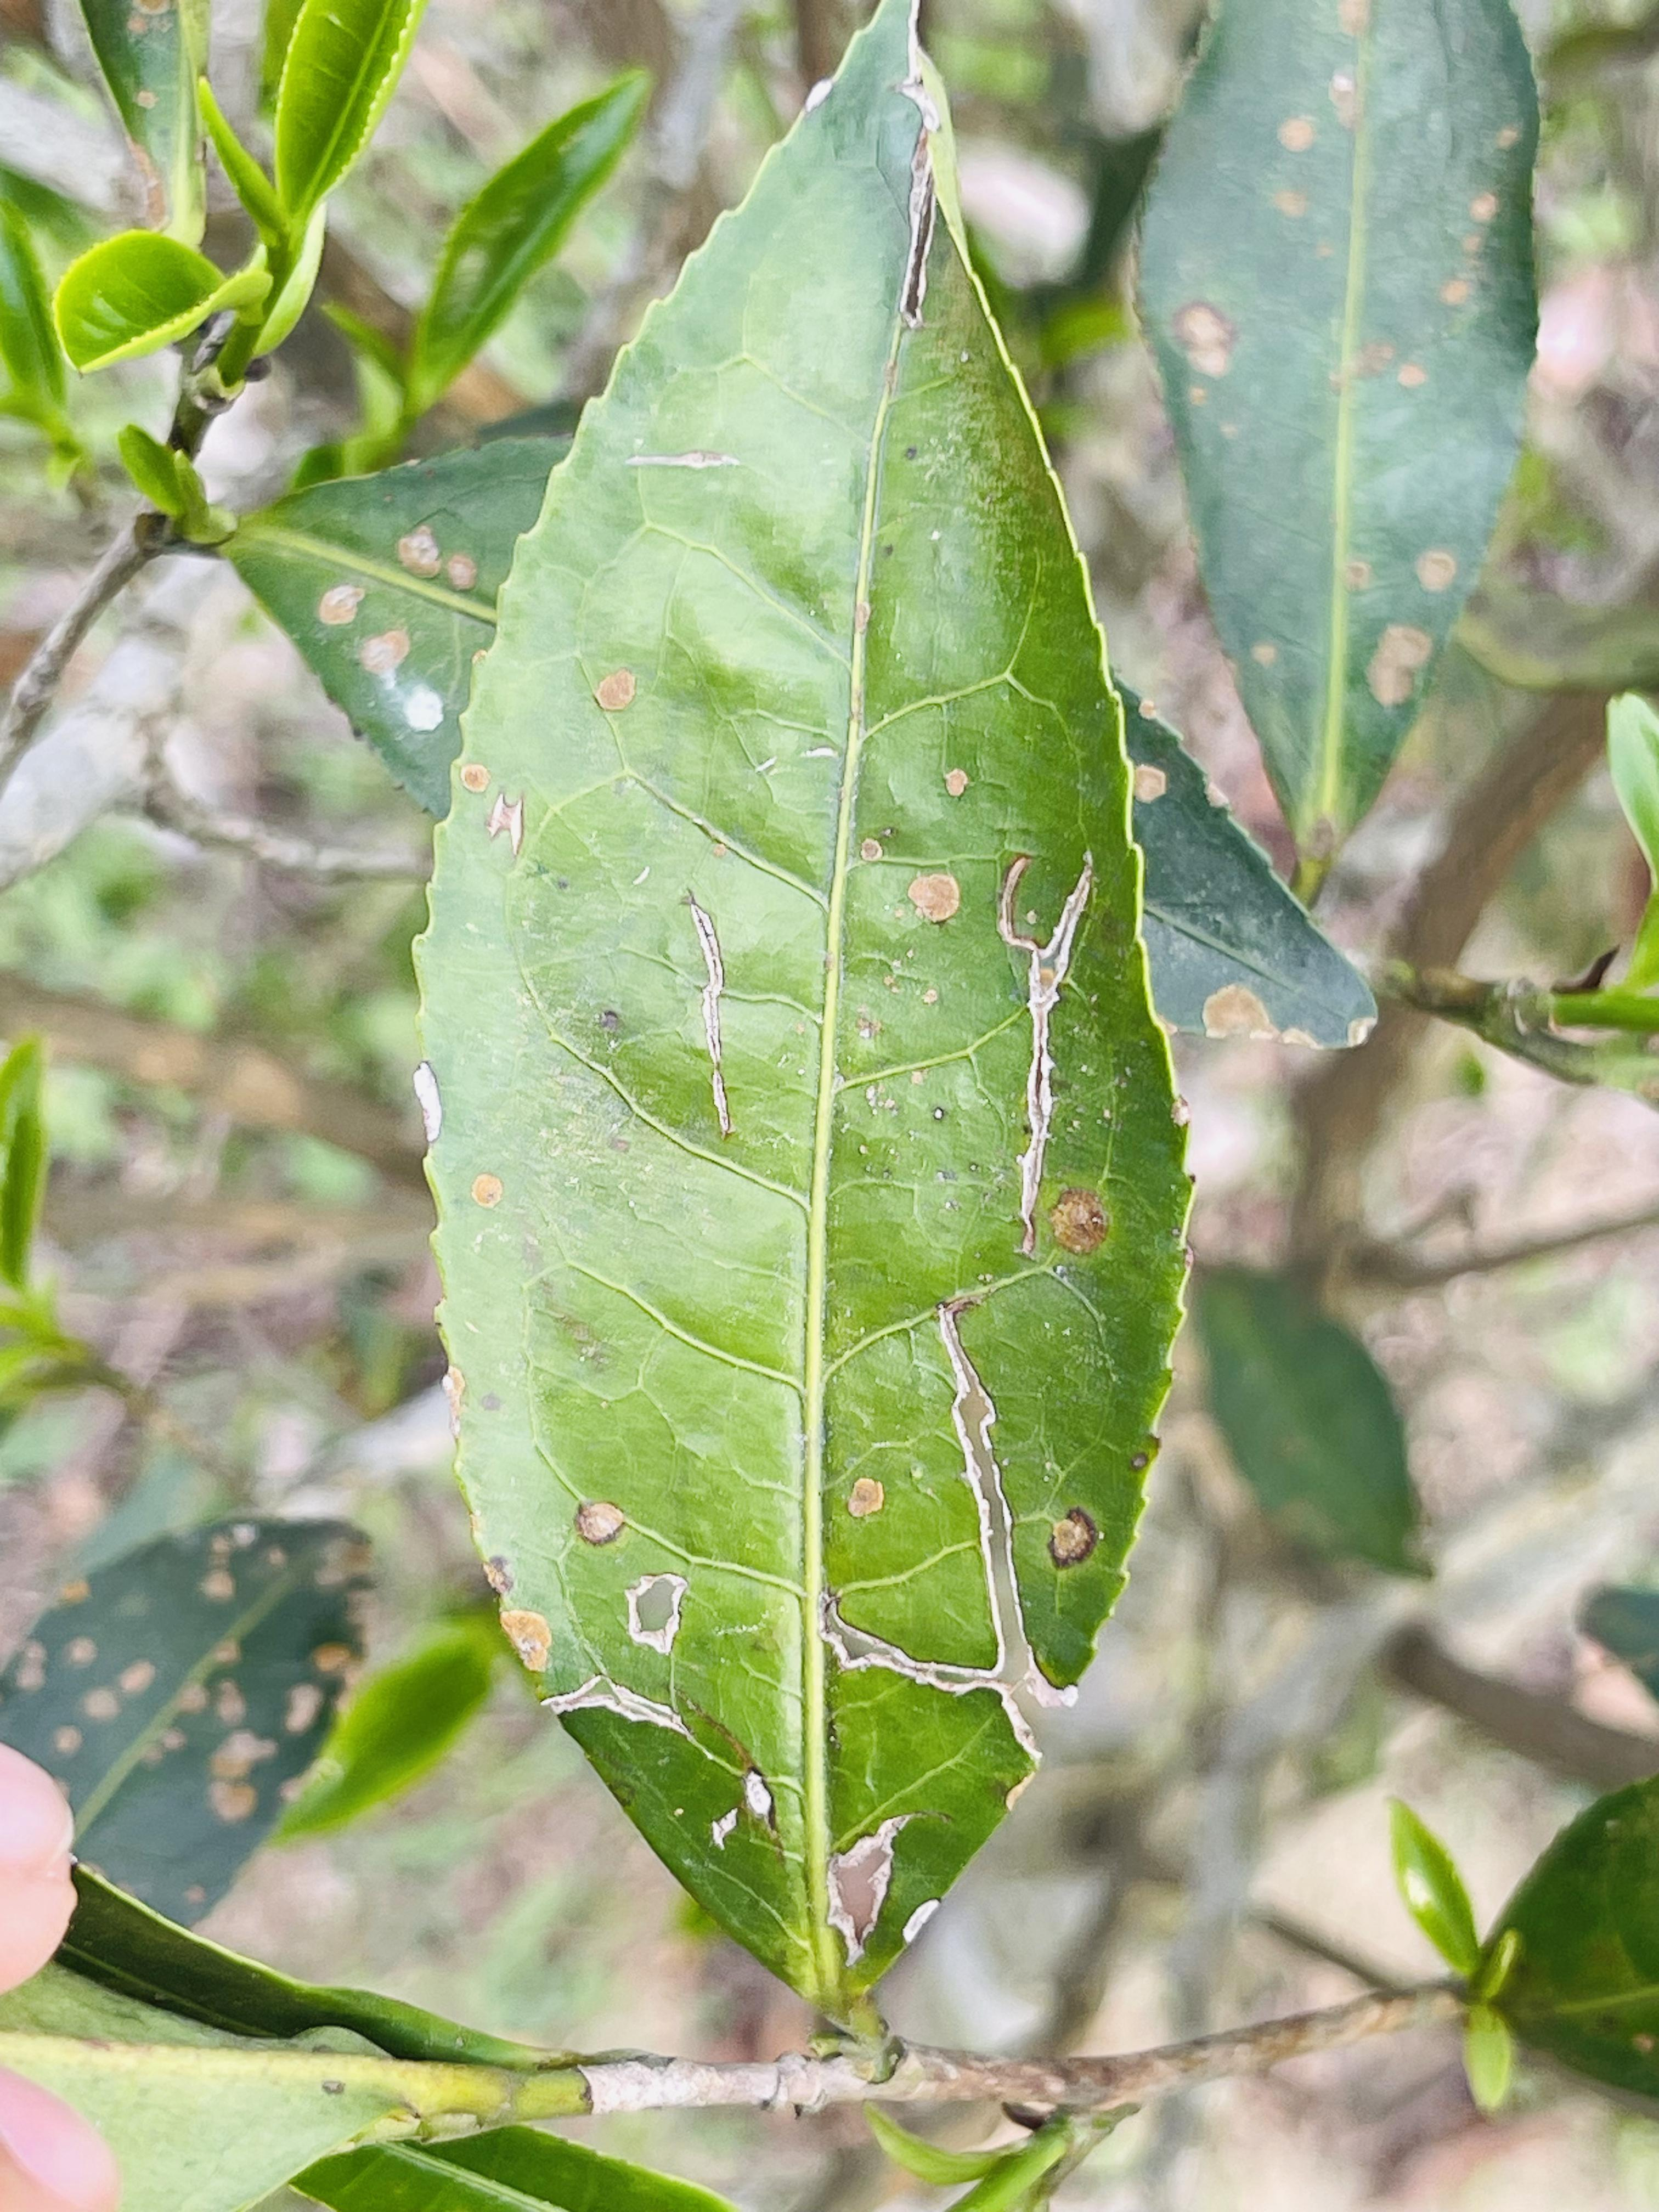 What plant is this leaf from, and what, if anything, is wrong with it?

tea, red rust
